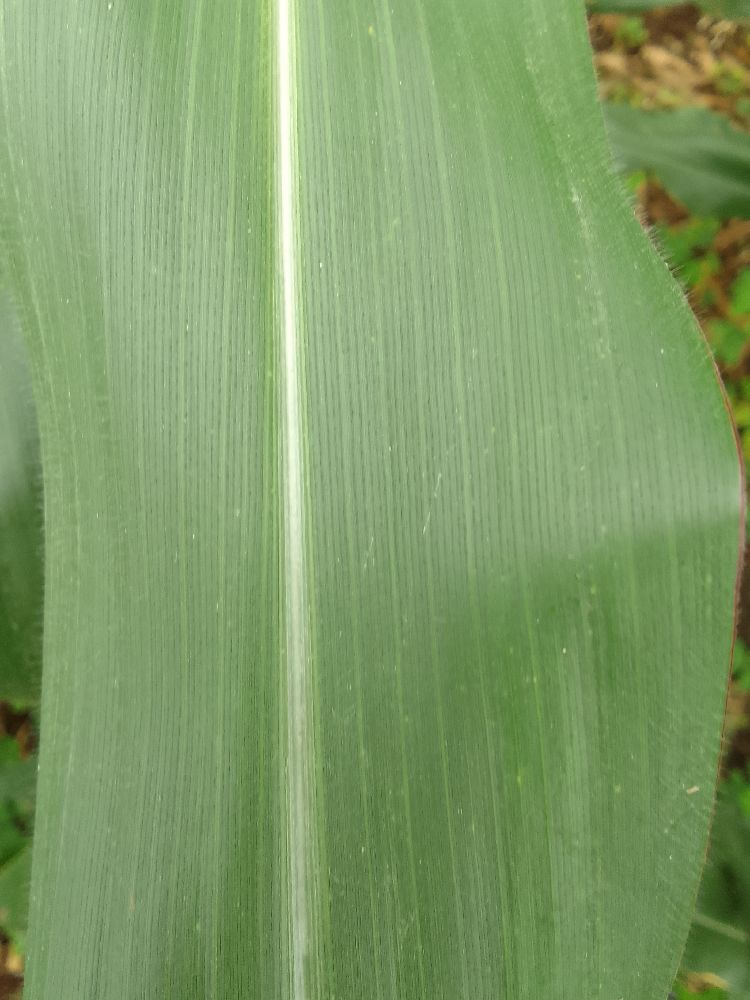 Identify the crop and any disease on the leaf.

maize, healthy
